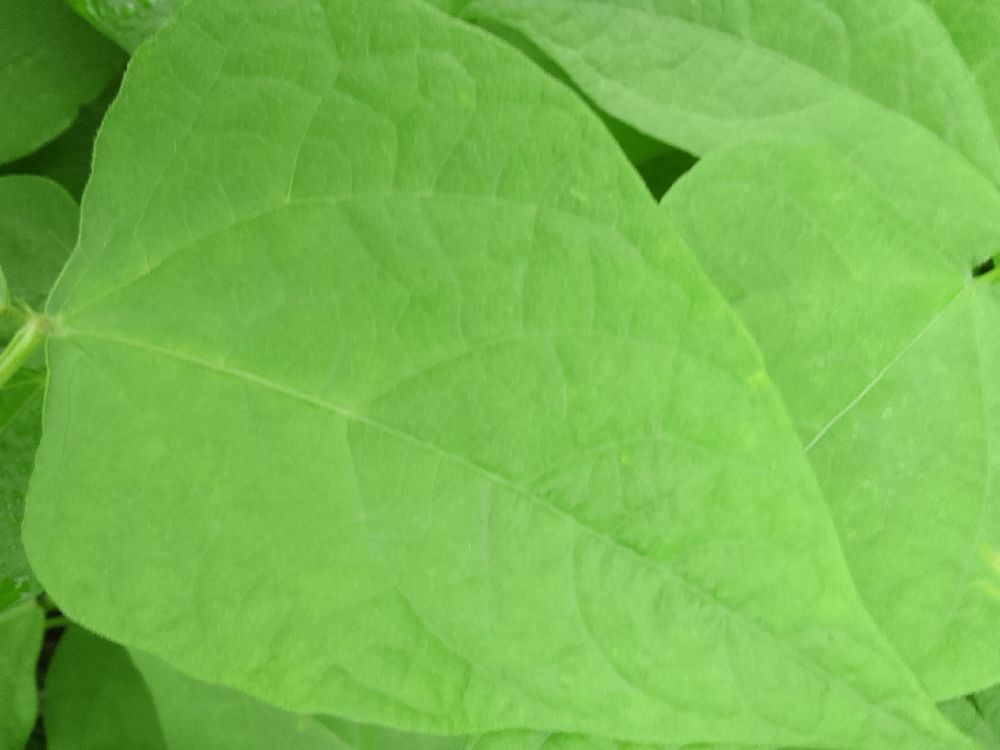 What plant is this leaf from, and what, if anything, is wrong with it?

common bean, healthy
